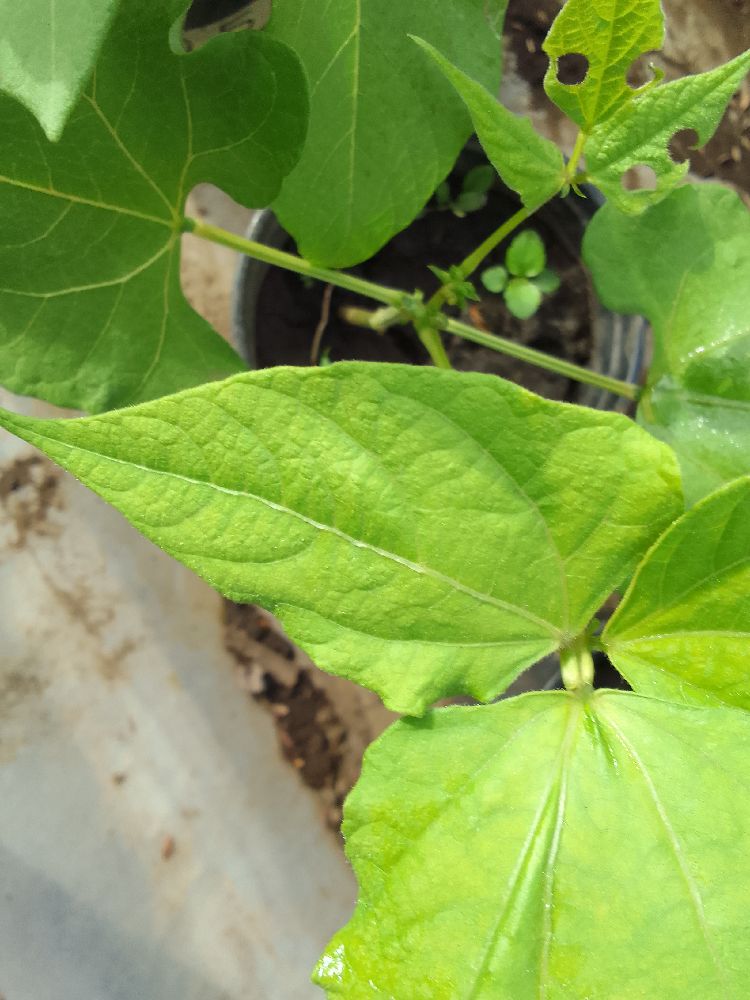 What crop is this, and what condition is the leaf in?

common bean, healthy
